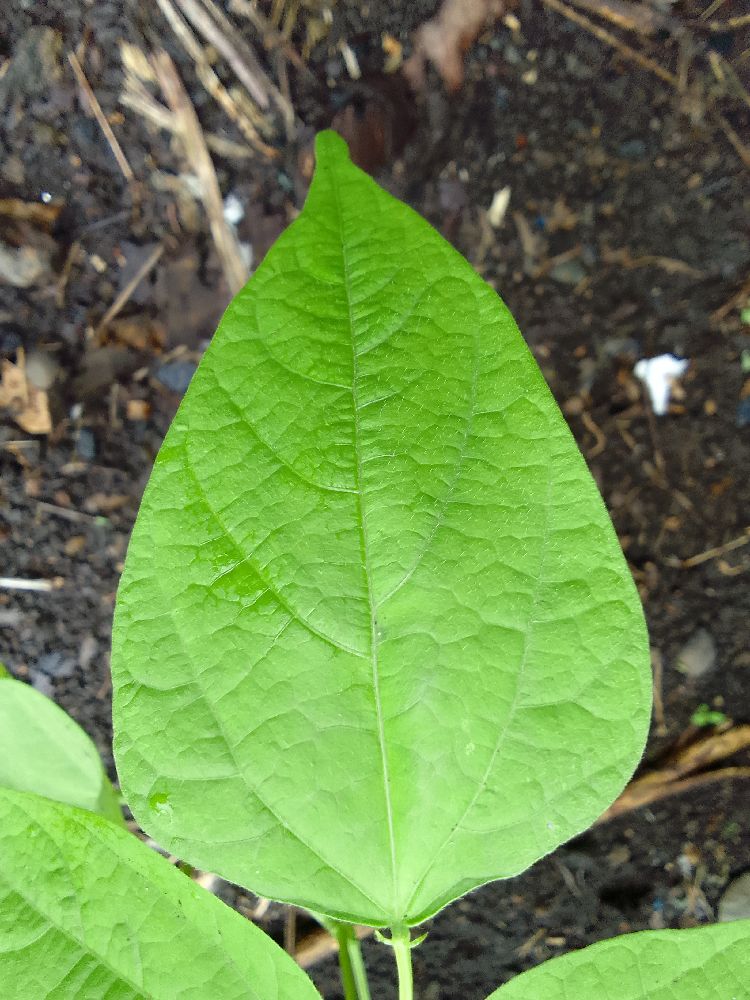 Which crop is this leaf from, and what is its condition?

common bean, healthy
